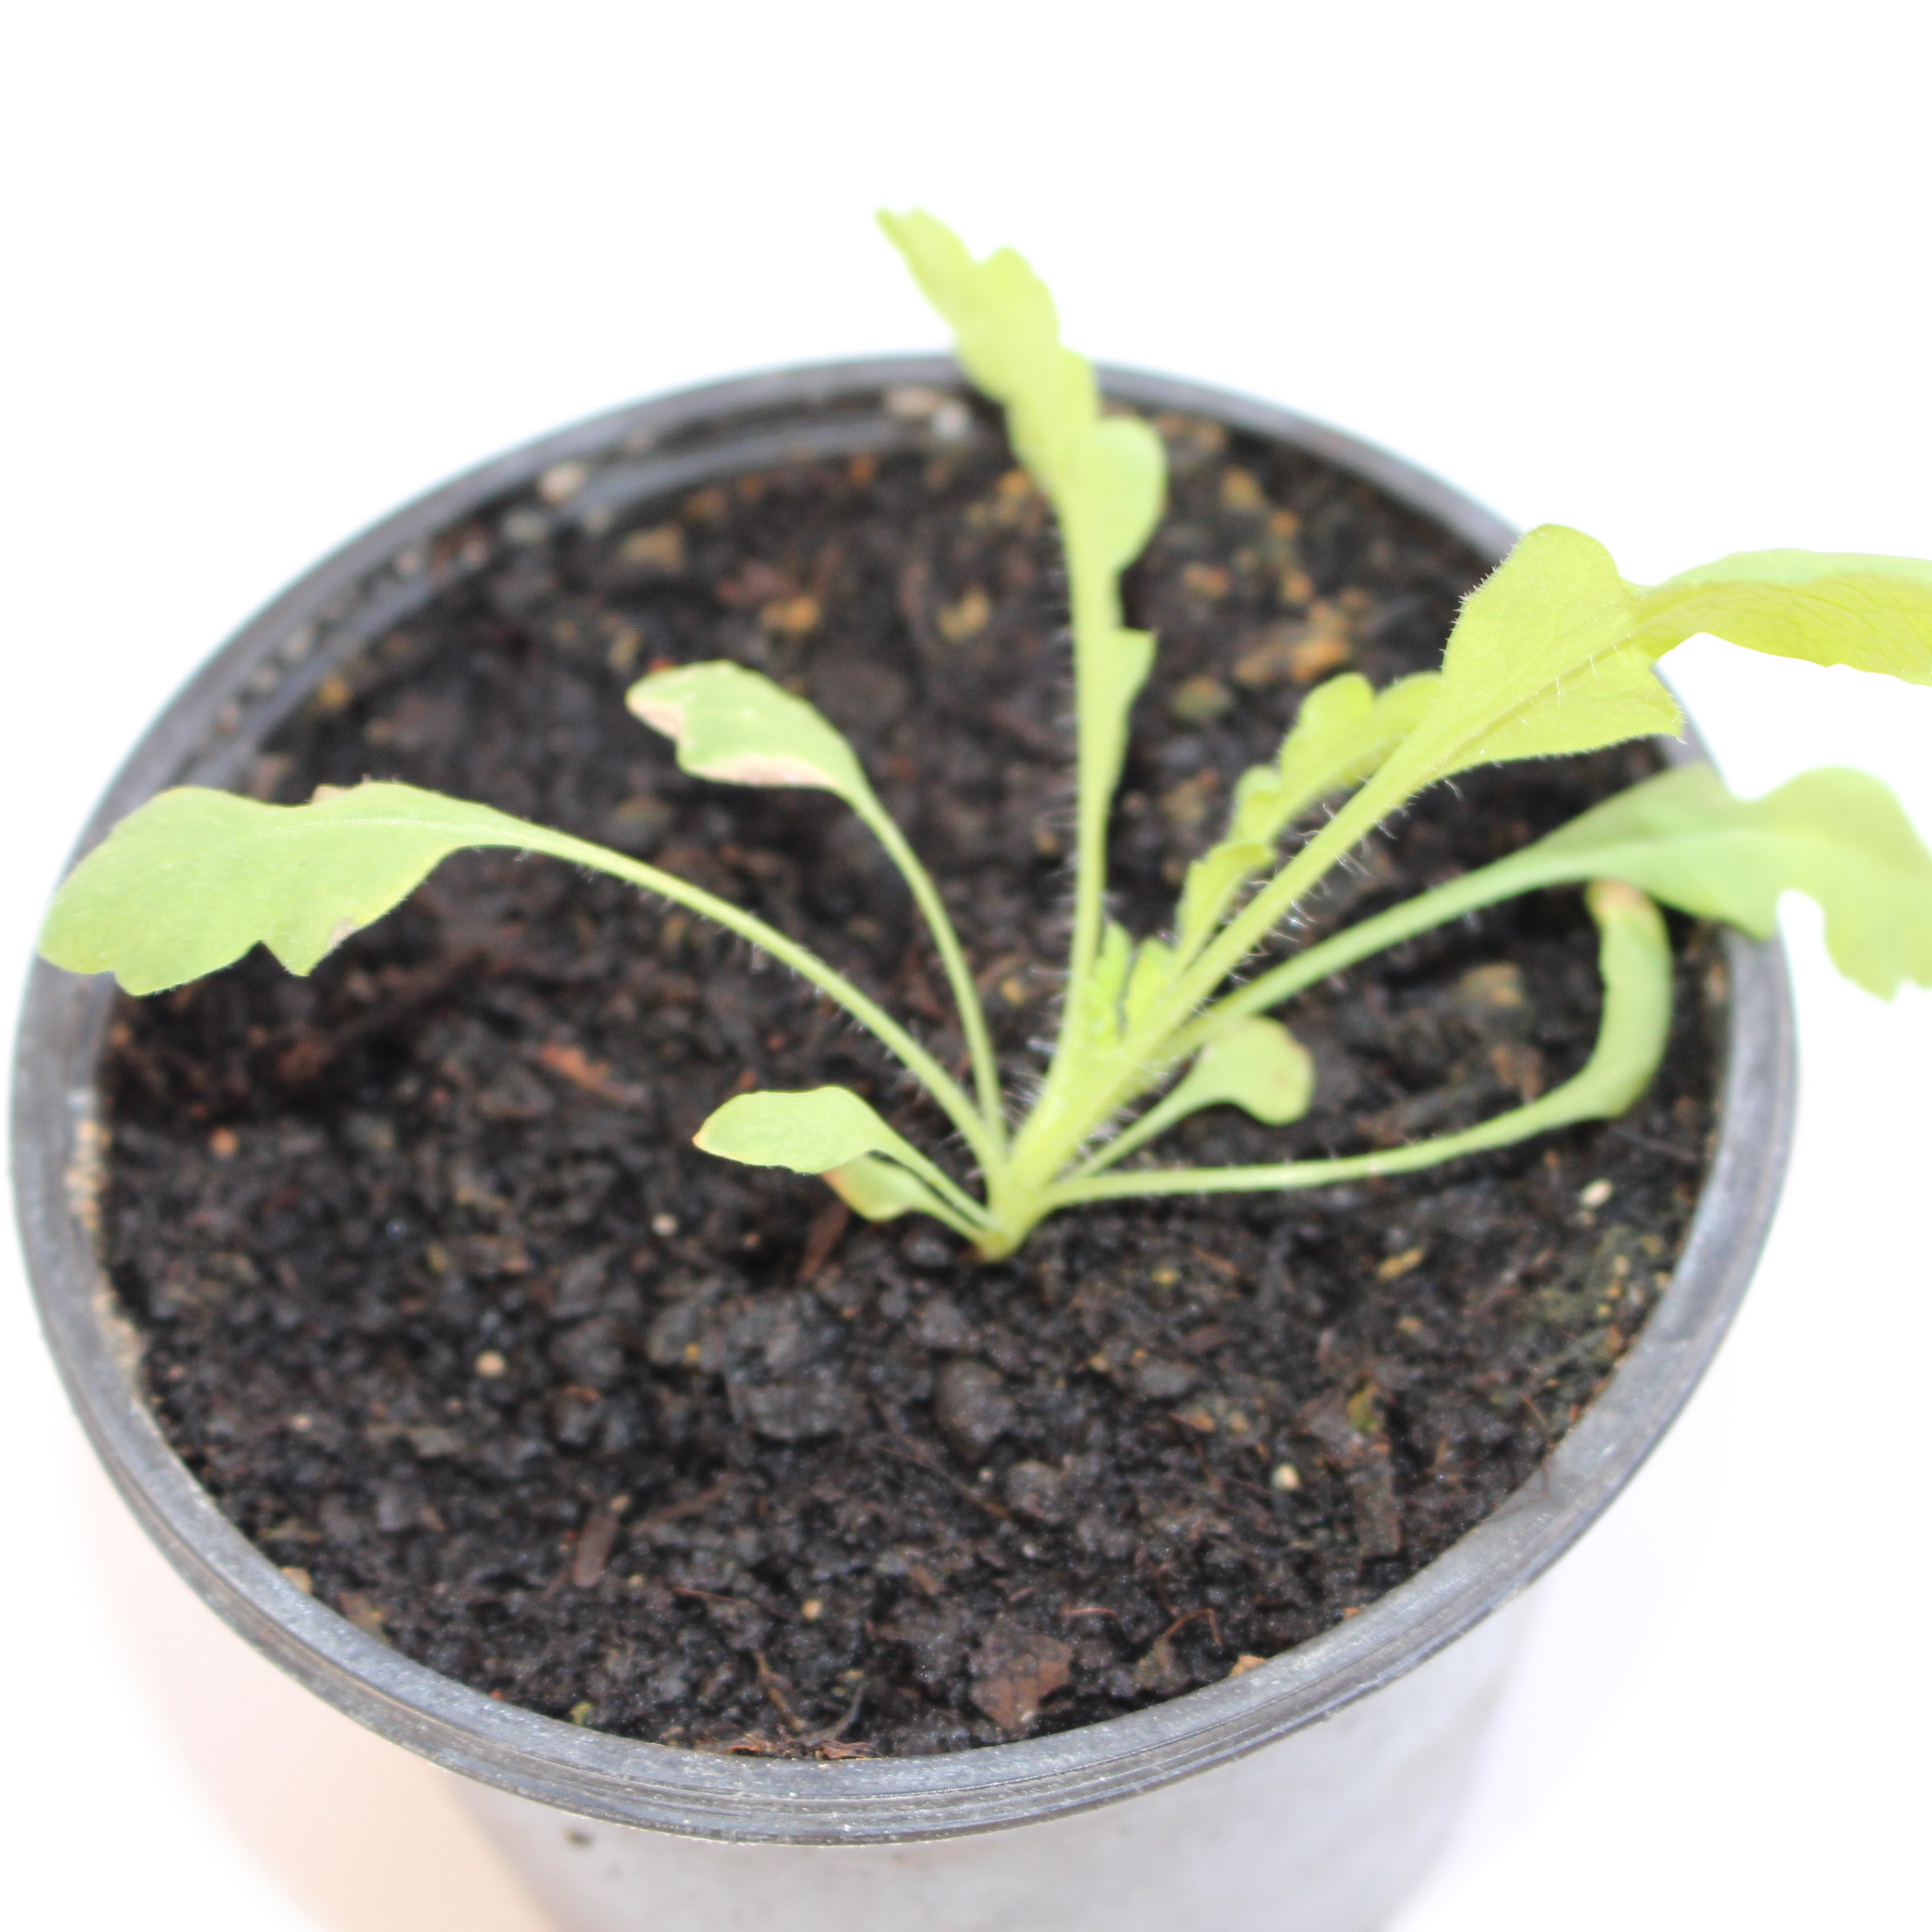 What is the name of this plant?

Papaver rhoeas
